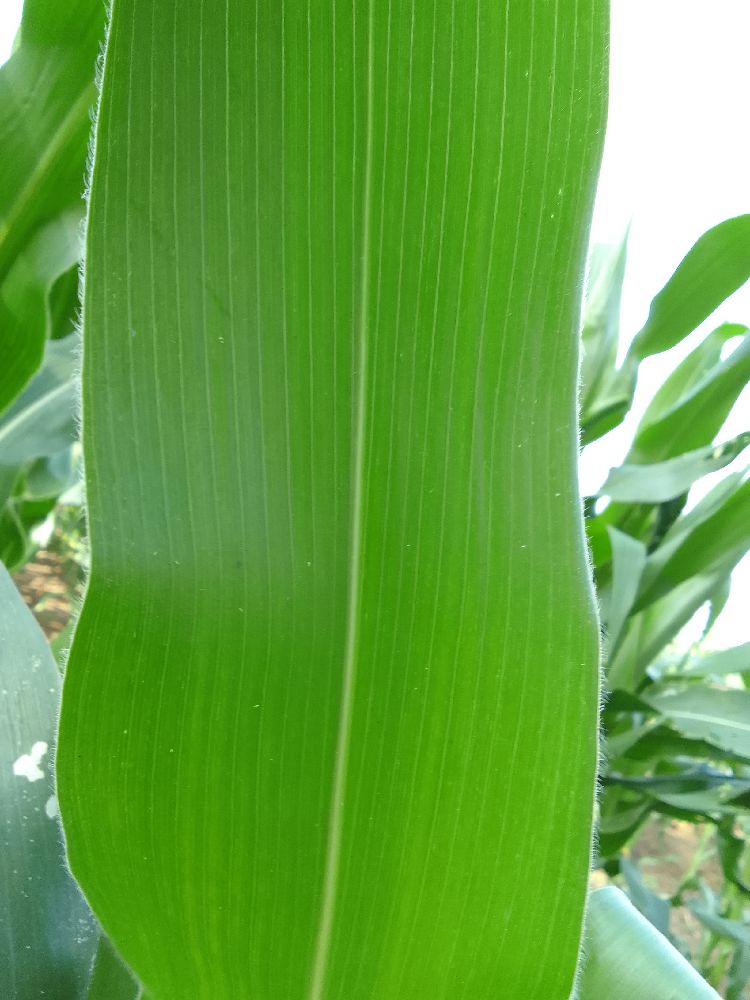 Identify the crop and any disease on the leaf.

maize, healthy
